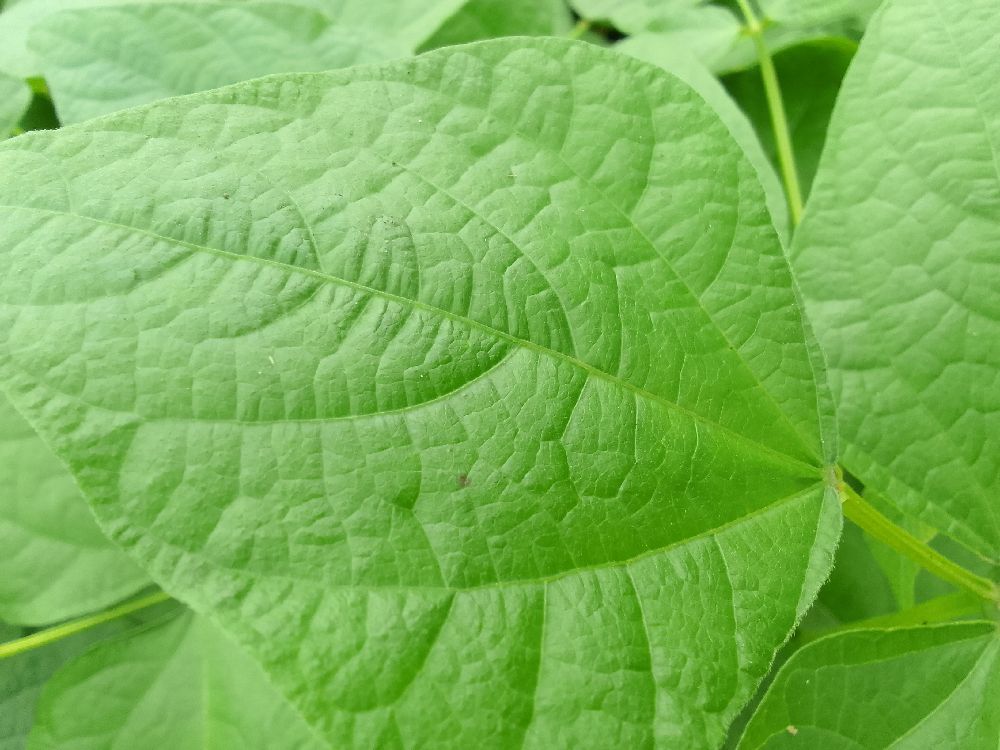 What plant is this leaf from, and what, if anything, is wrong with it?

common bean, healthy
